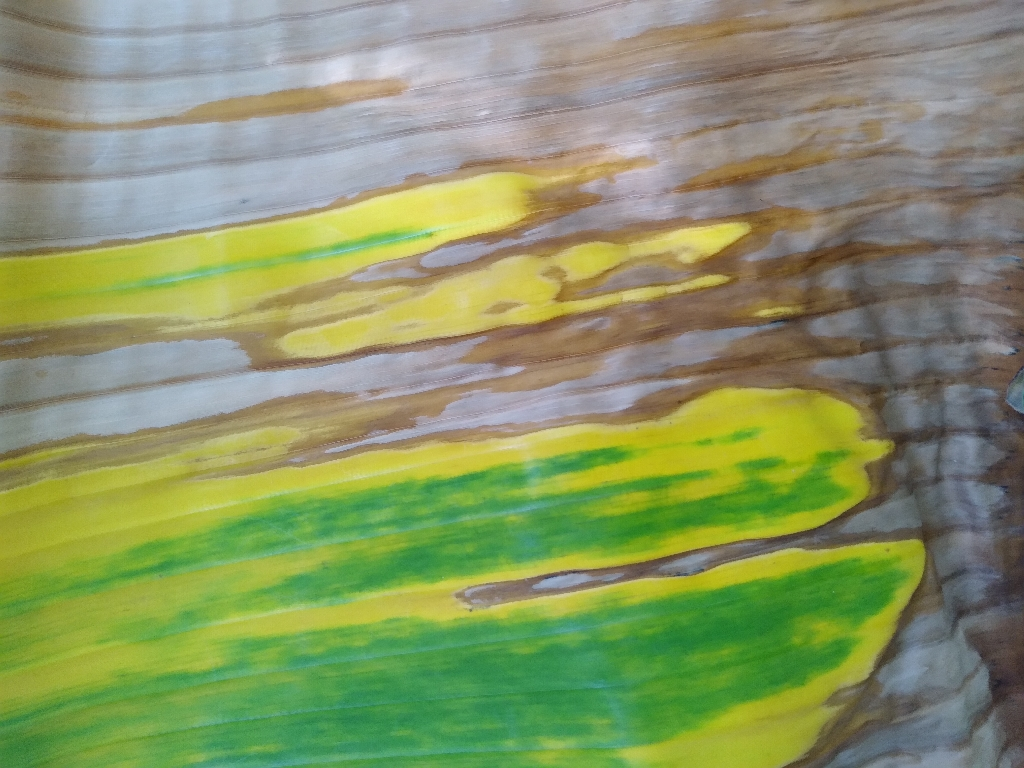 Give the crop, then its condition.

banana, fusarium wilt race 1
